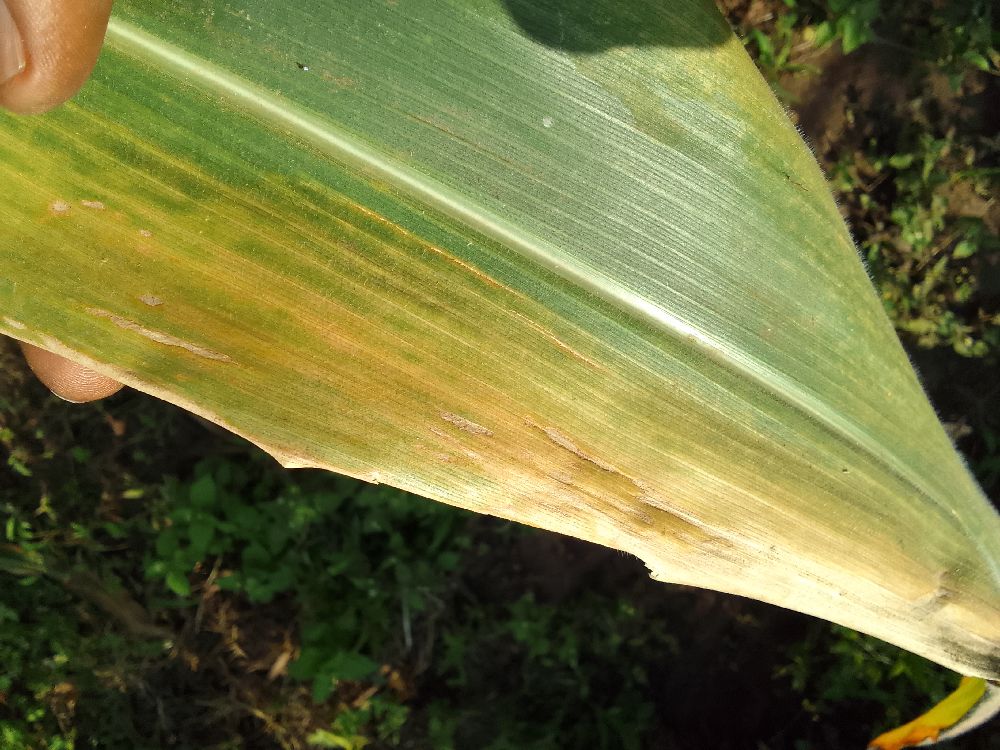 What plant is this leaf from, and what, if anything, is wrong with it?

maize, maize lethal necrosis
